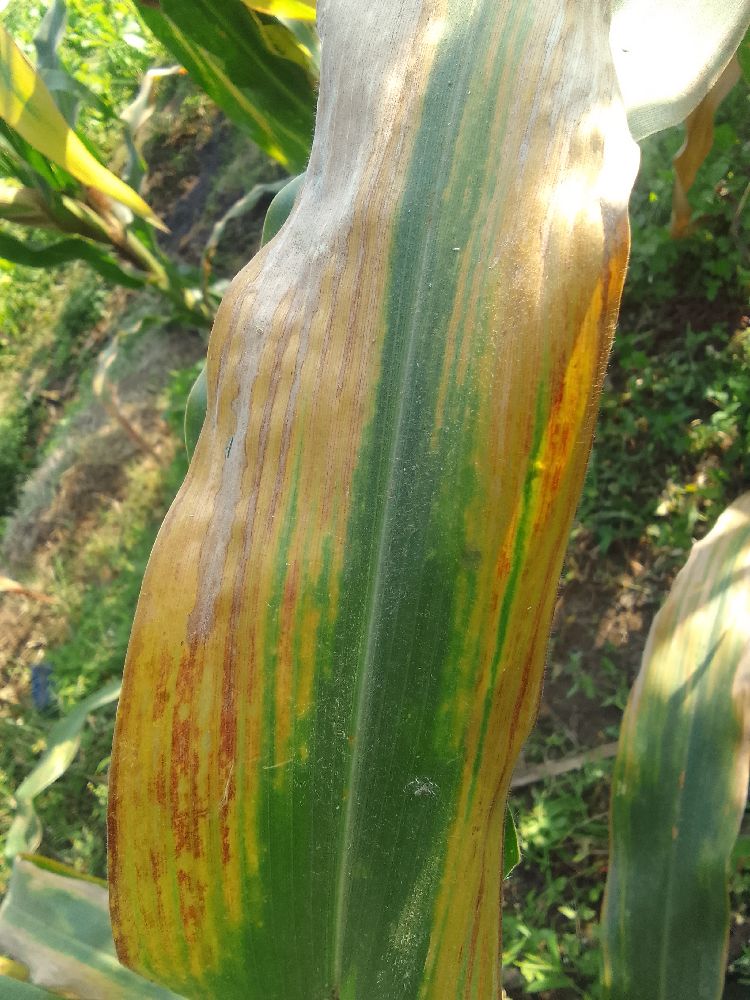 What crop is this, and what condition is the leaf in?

maize, maize lethal necrosis
